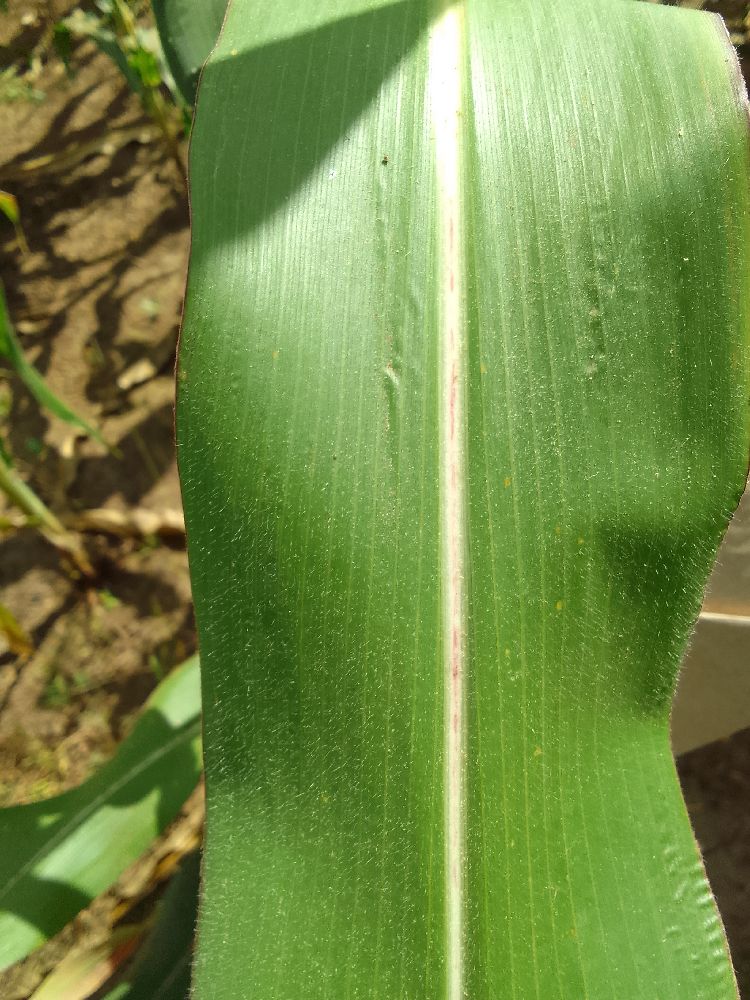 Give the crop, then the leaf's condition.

maize, healthy
